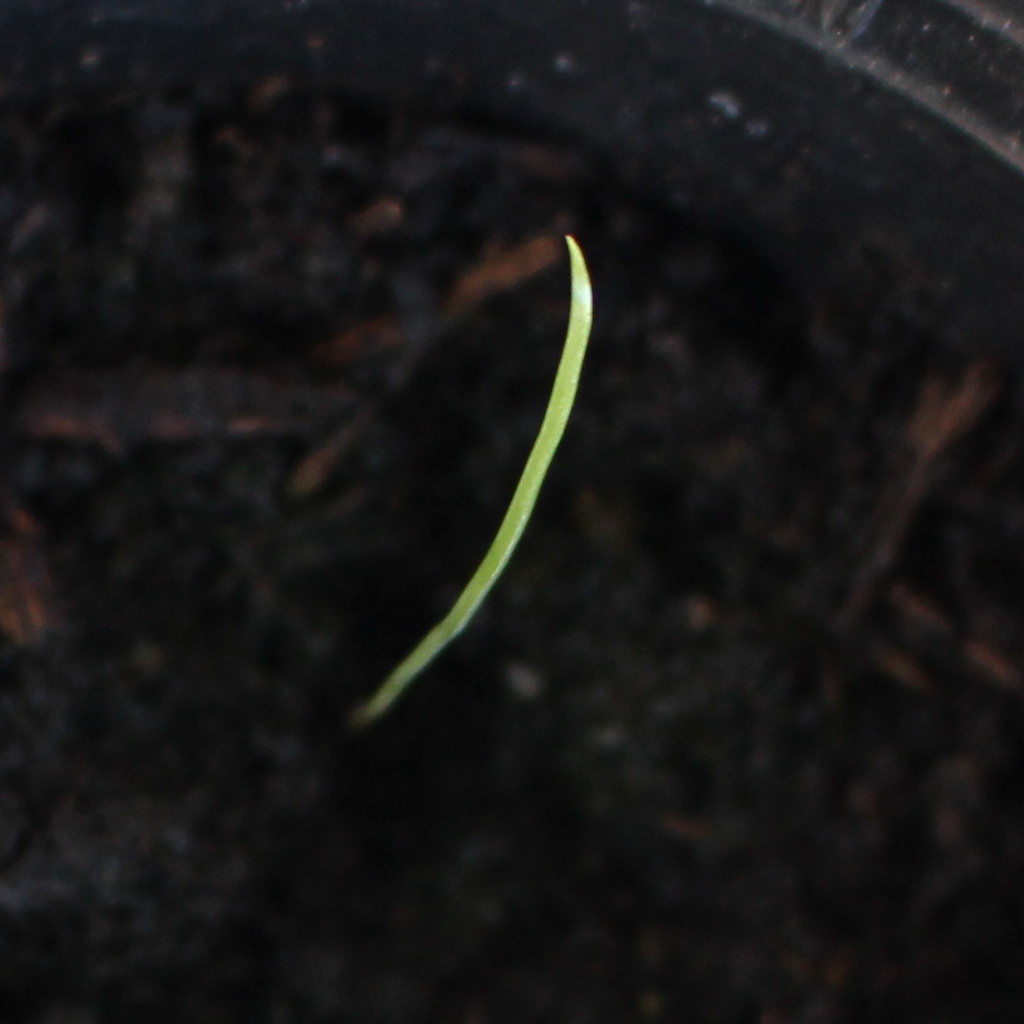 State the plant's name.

Lolium multiflorum
